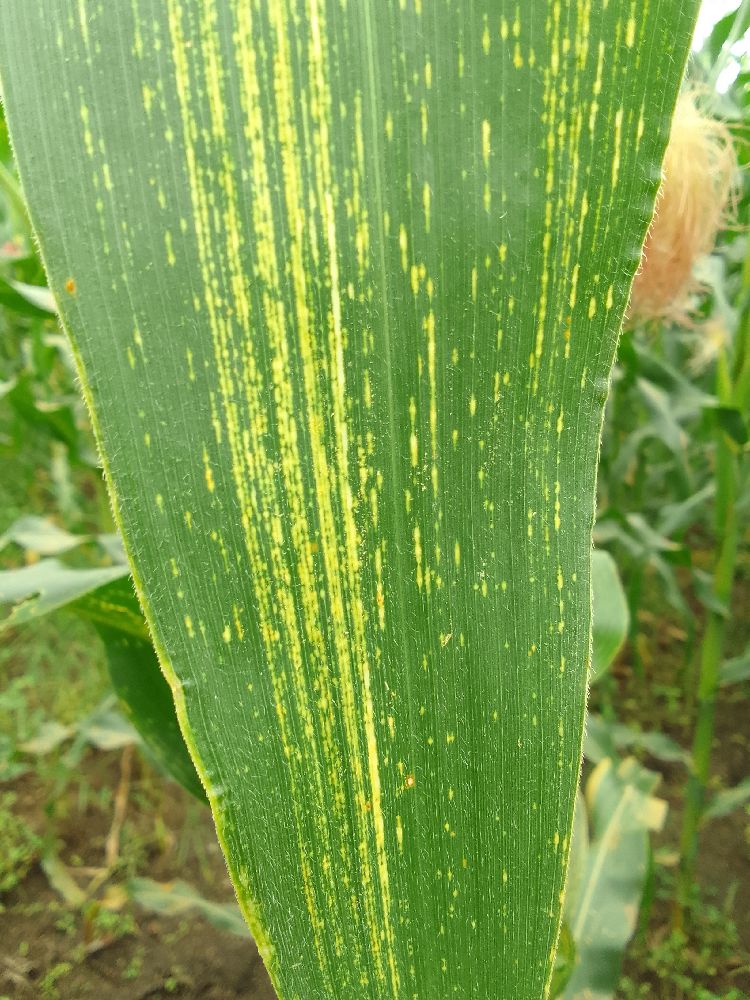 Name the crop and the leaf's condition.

maize, maize streak virus
